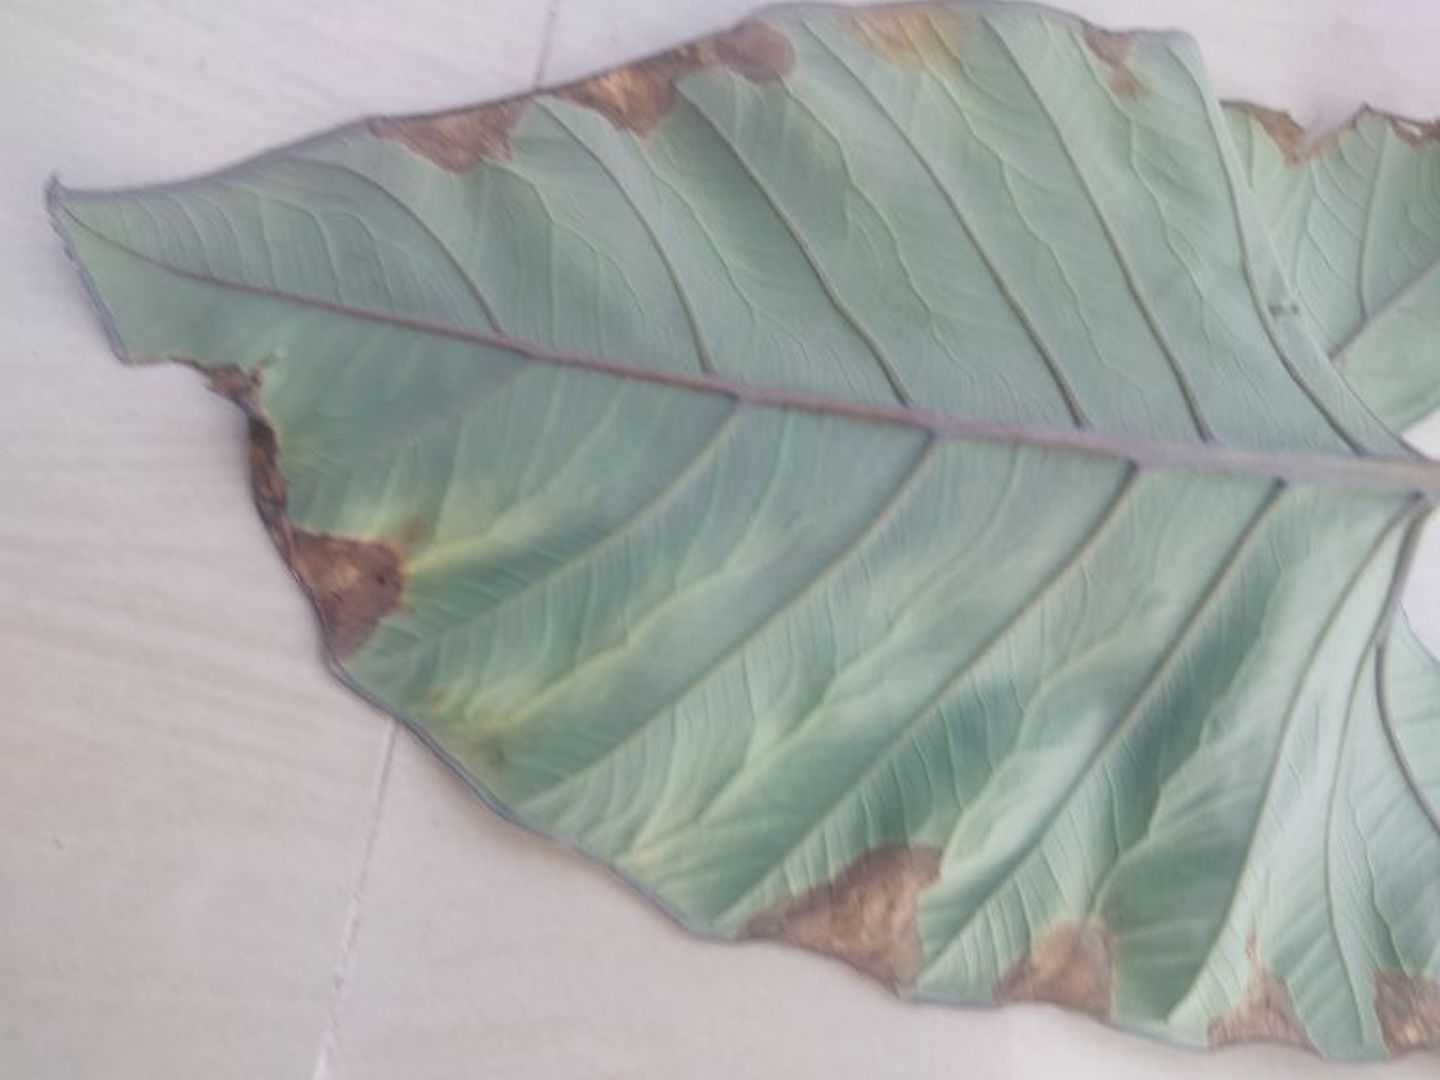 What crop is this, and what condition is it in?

taro, leaf blight
